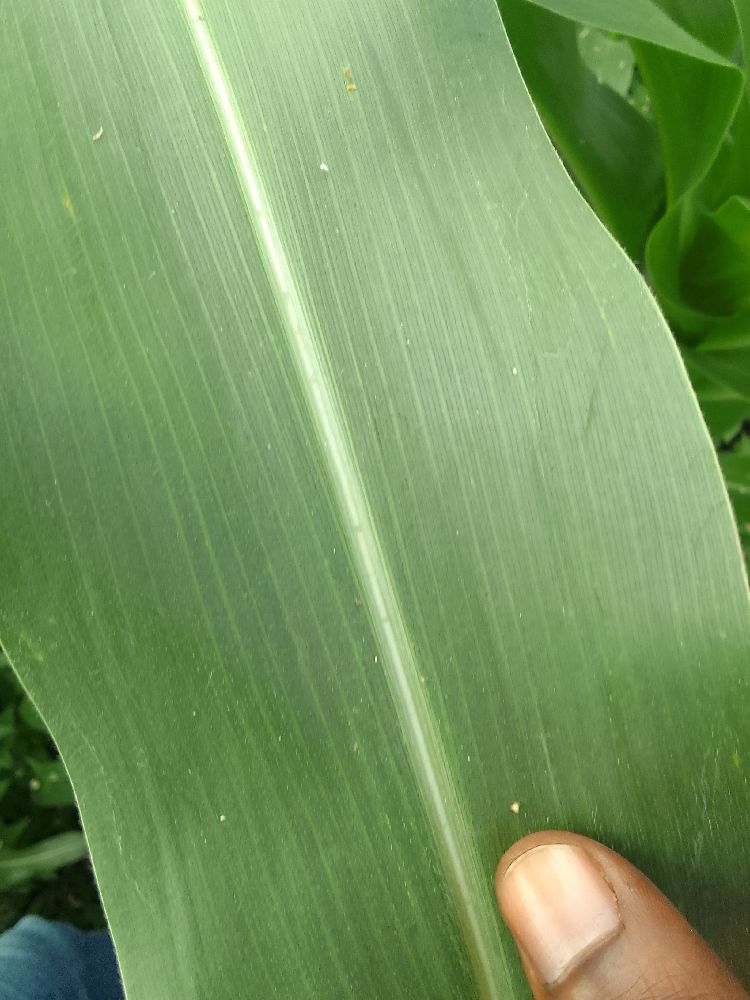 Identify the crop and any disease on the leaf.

maize, healthy
